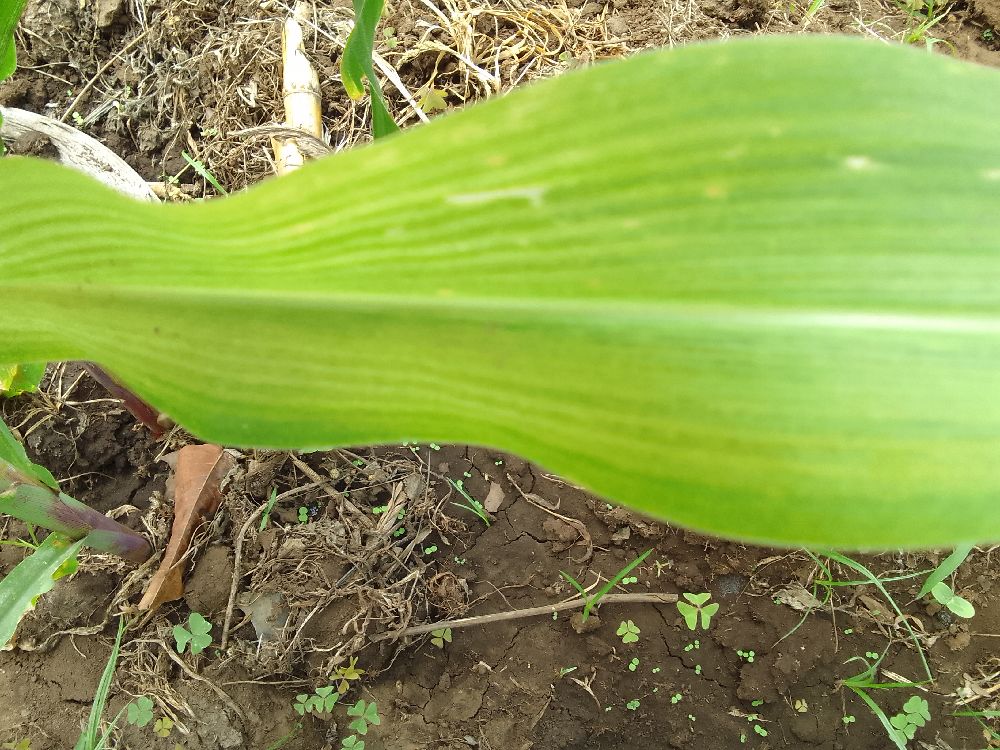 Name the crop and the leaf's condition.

maize, maize lethal necrosis
